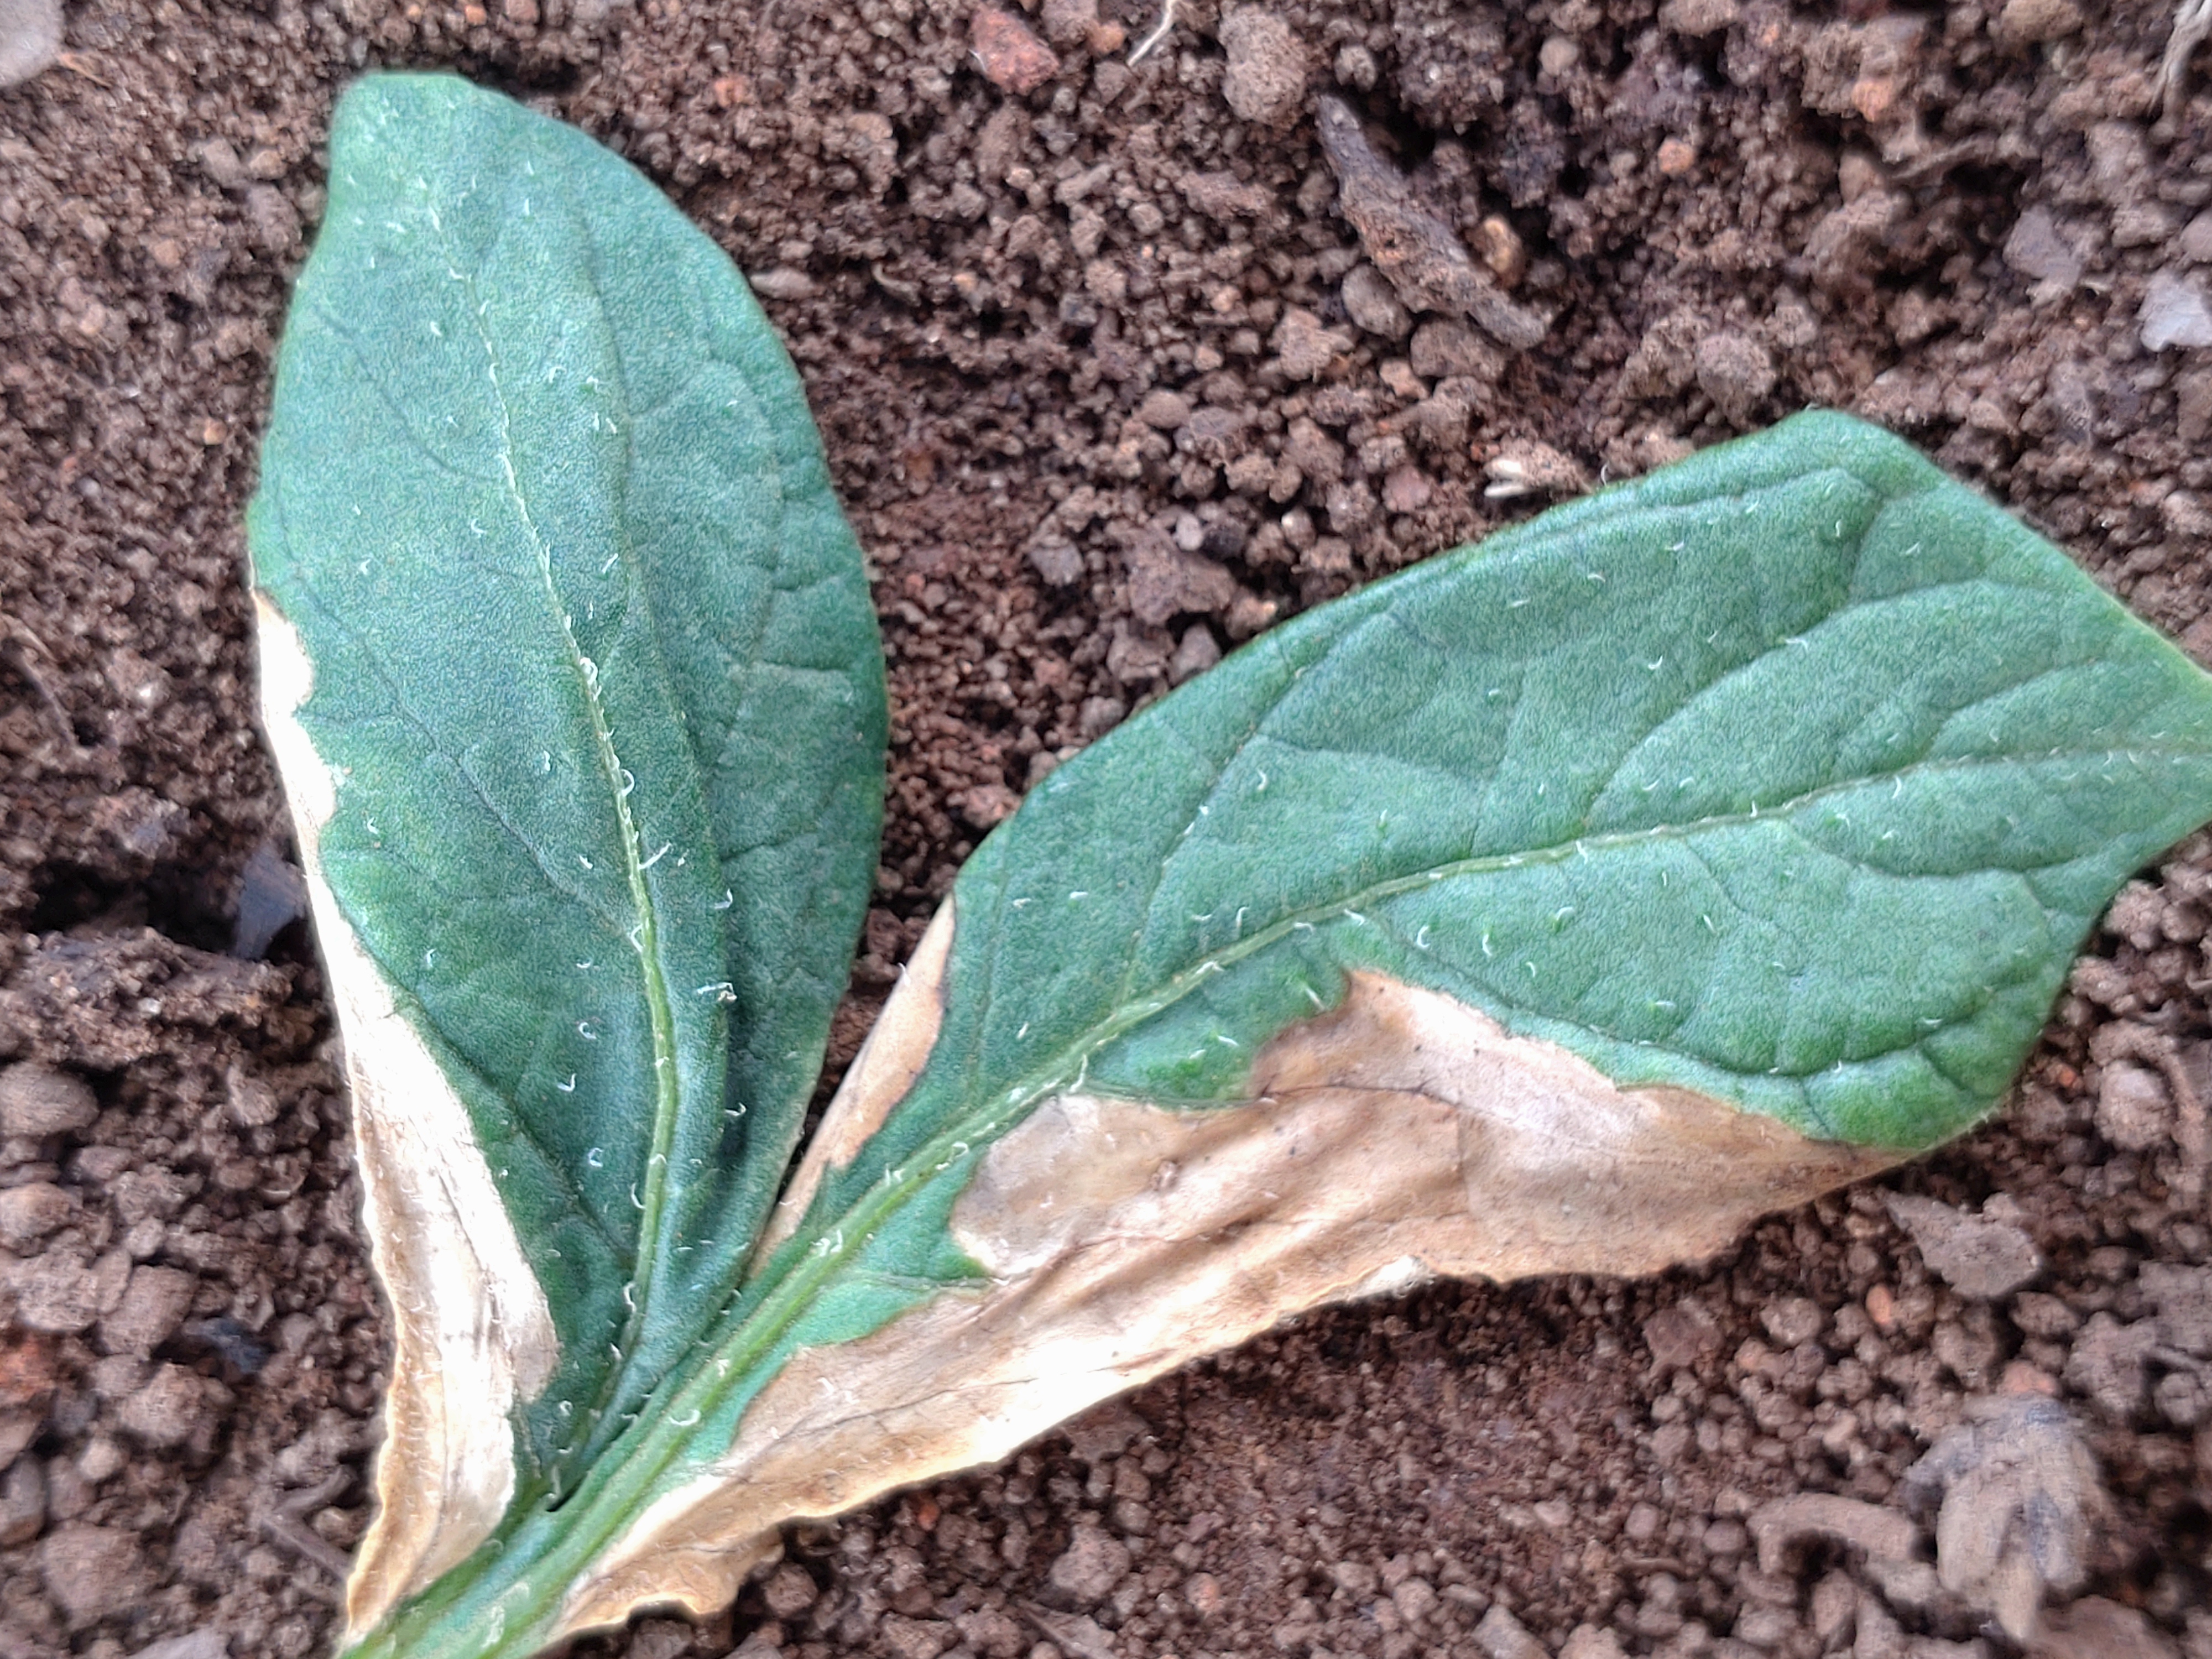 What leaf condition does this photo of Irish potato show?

early blight
